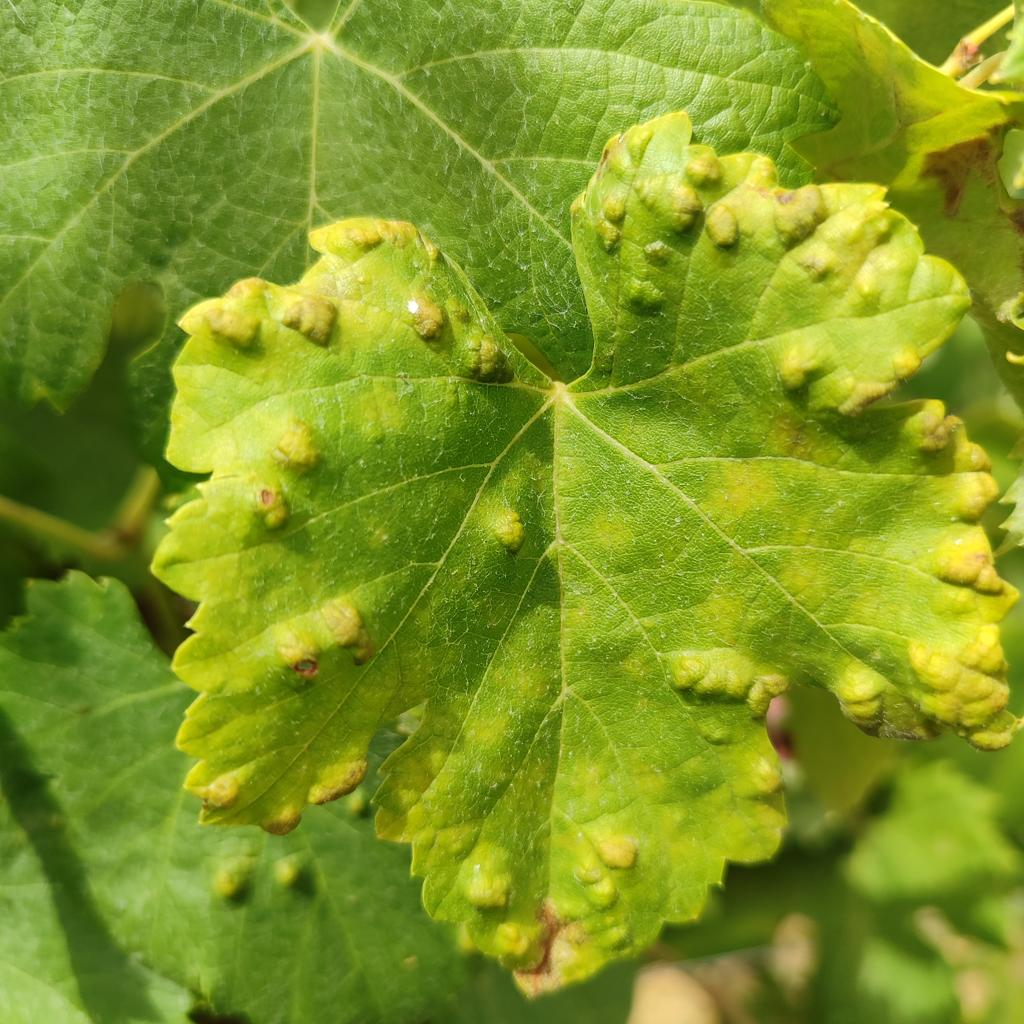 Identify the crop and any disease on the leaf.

grapevine, erineum mite
